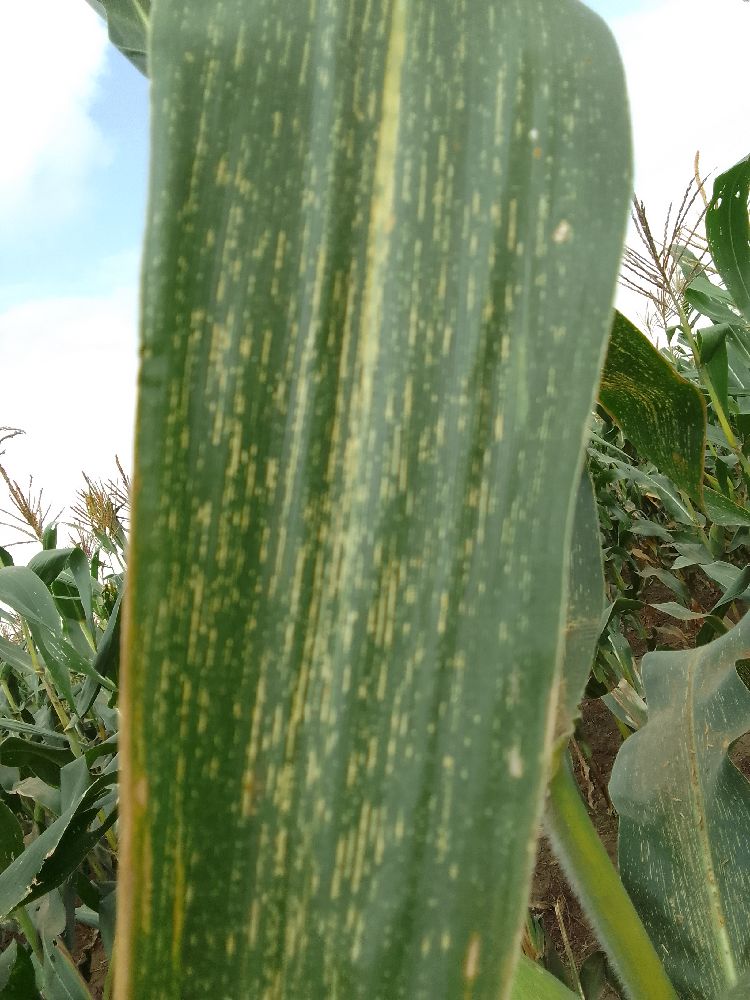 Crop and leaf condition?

maize, maize streak virus
